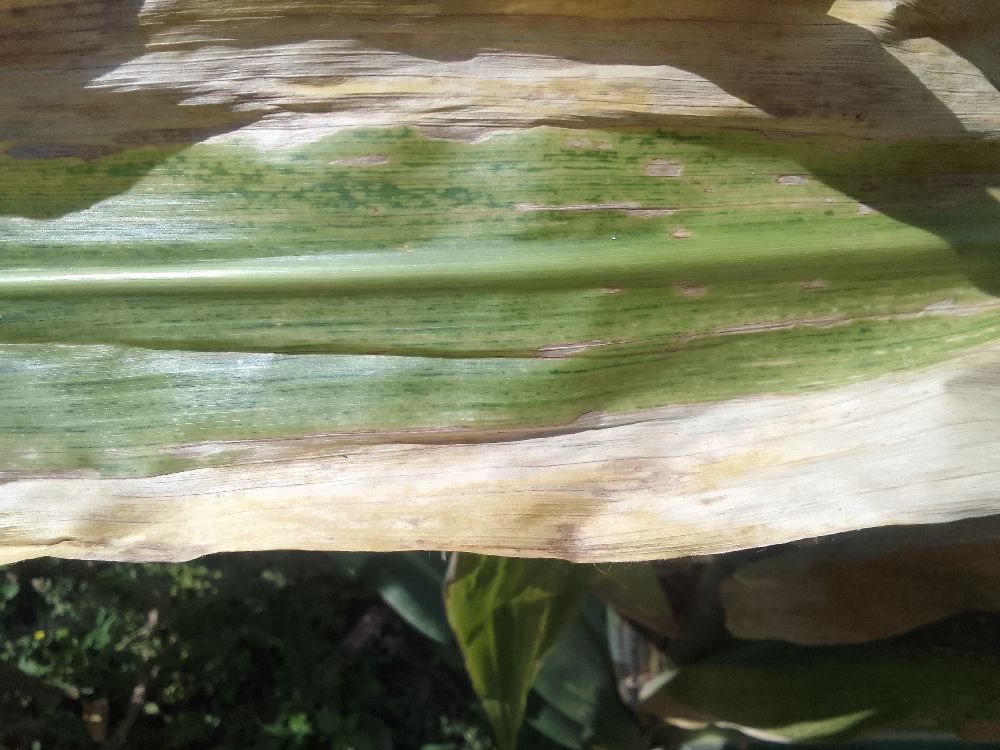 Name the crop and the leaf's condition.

maize, maize lethal necrosis
